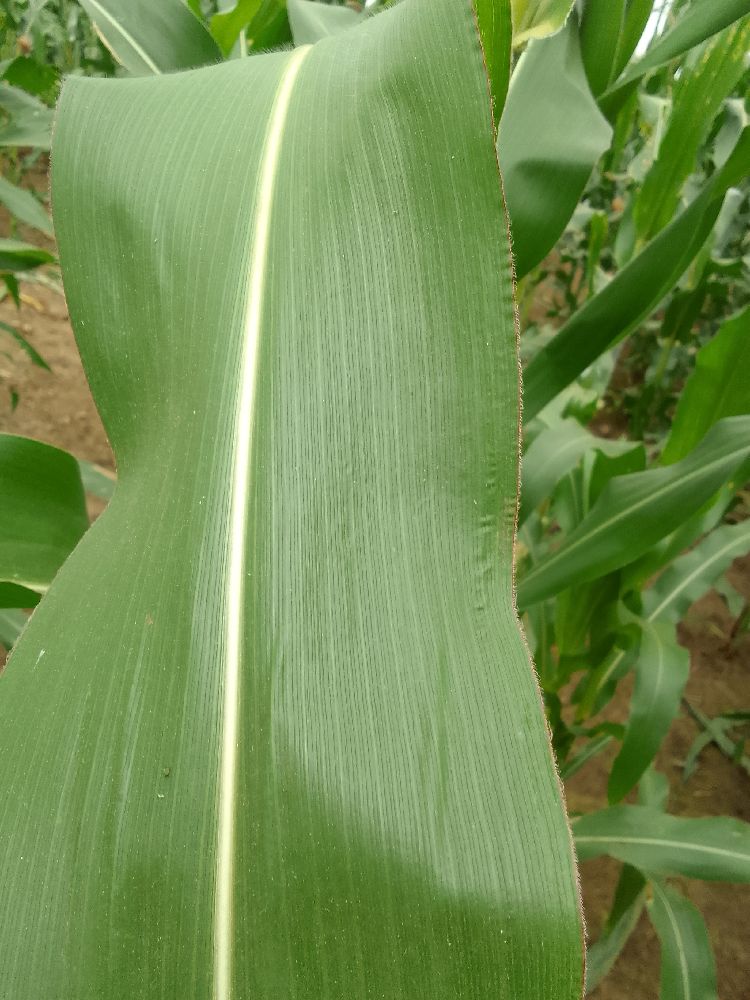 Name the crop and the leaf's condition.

maize, healthy
